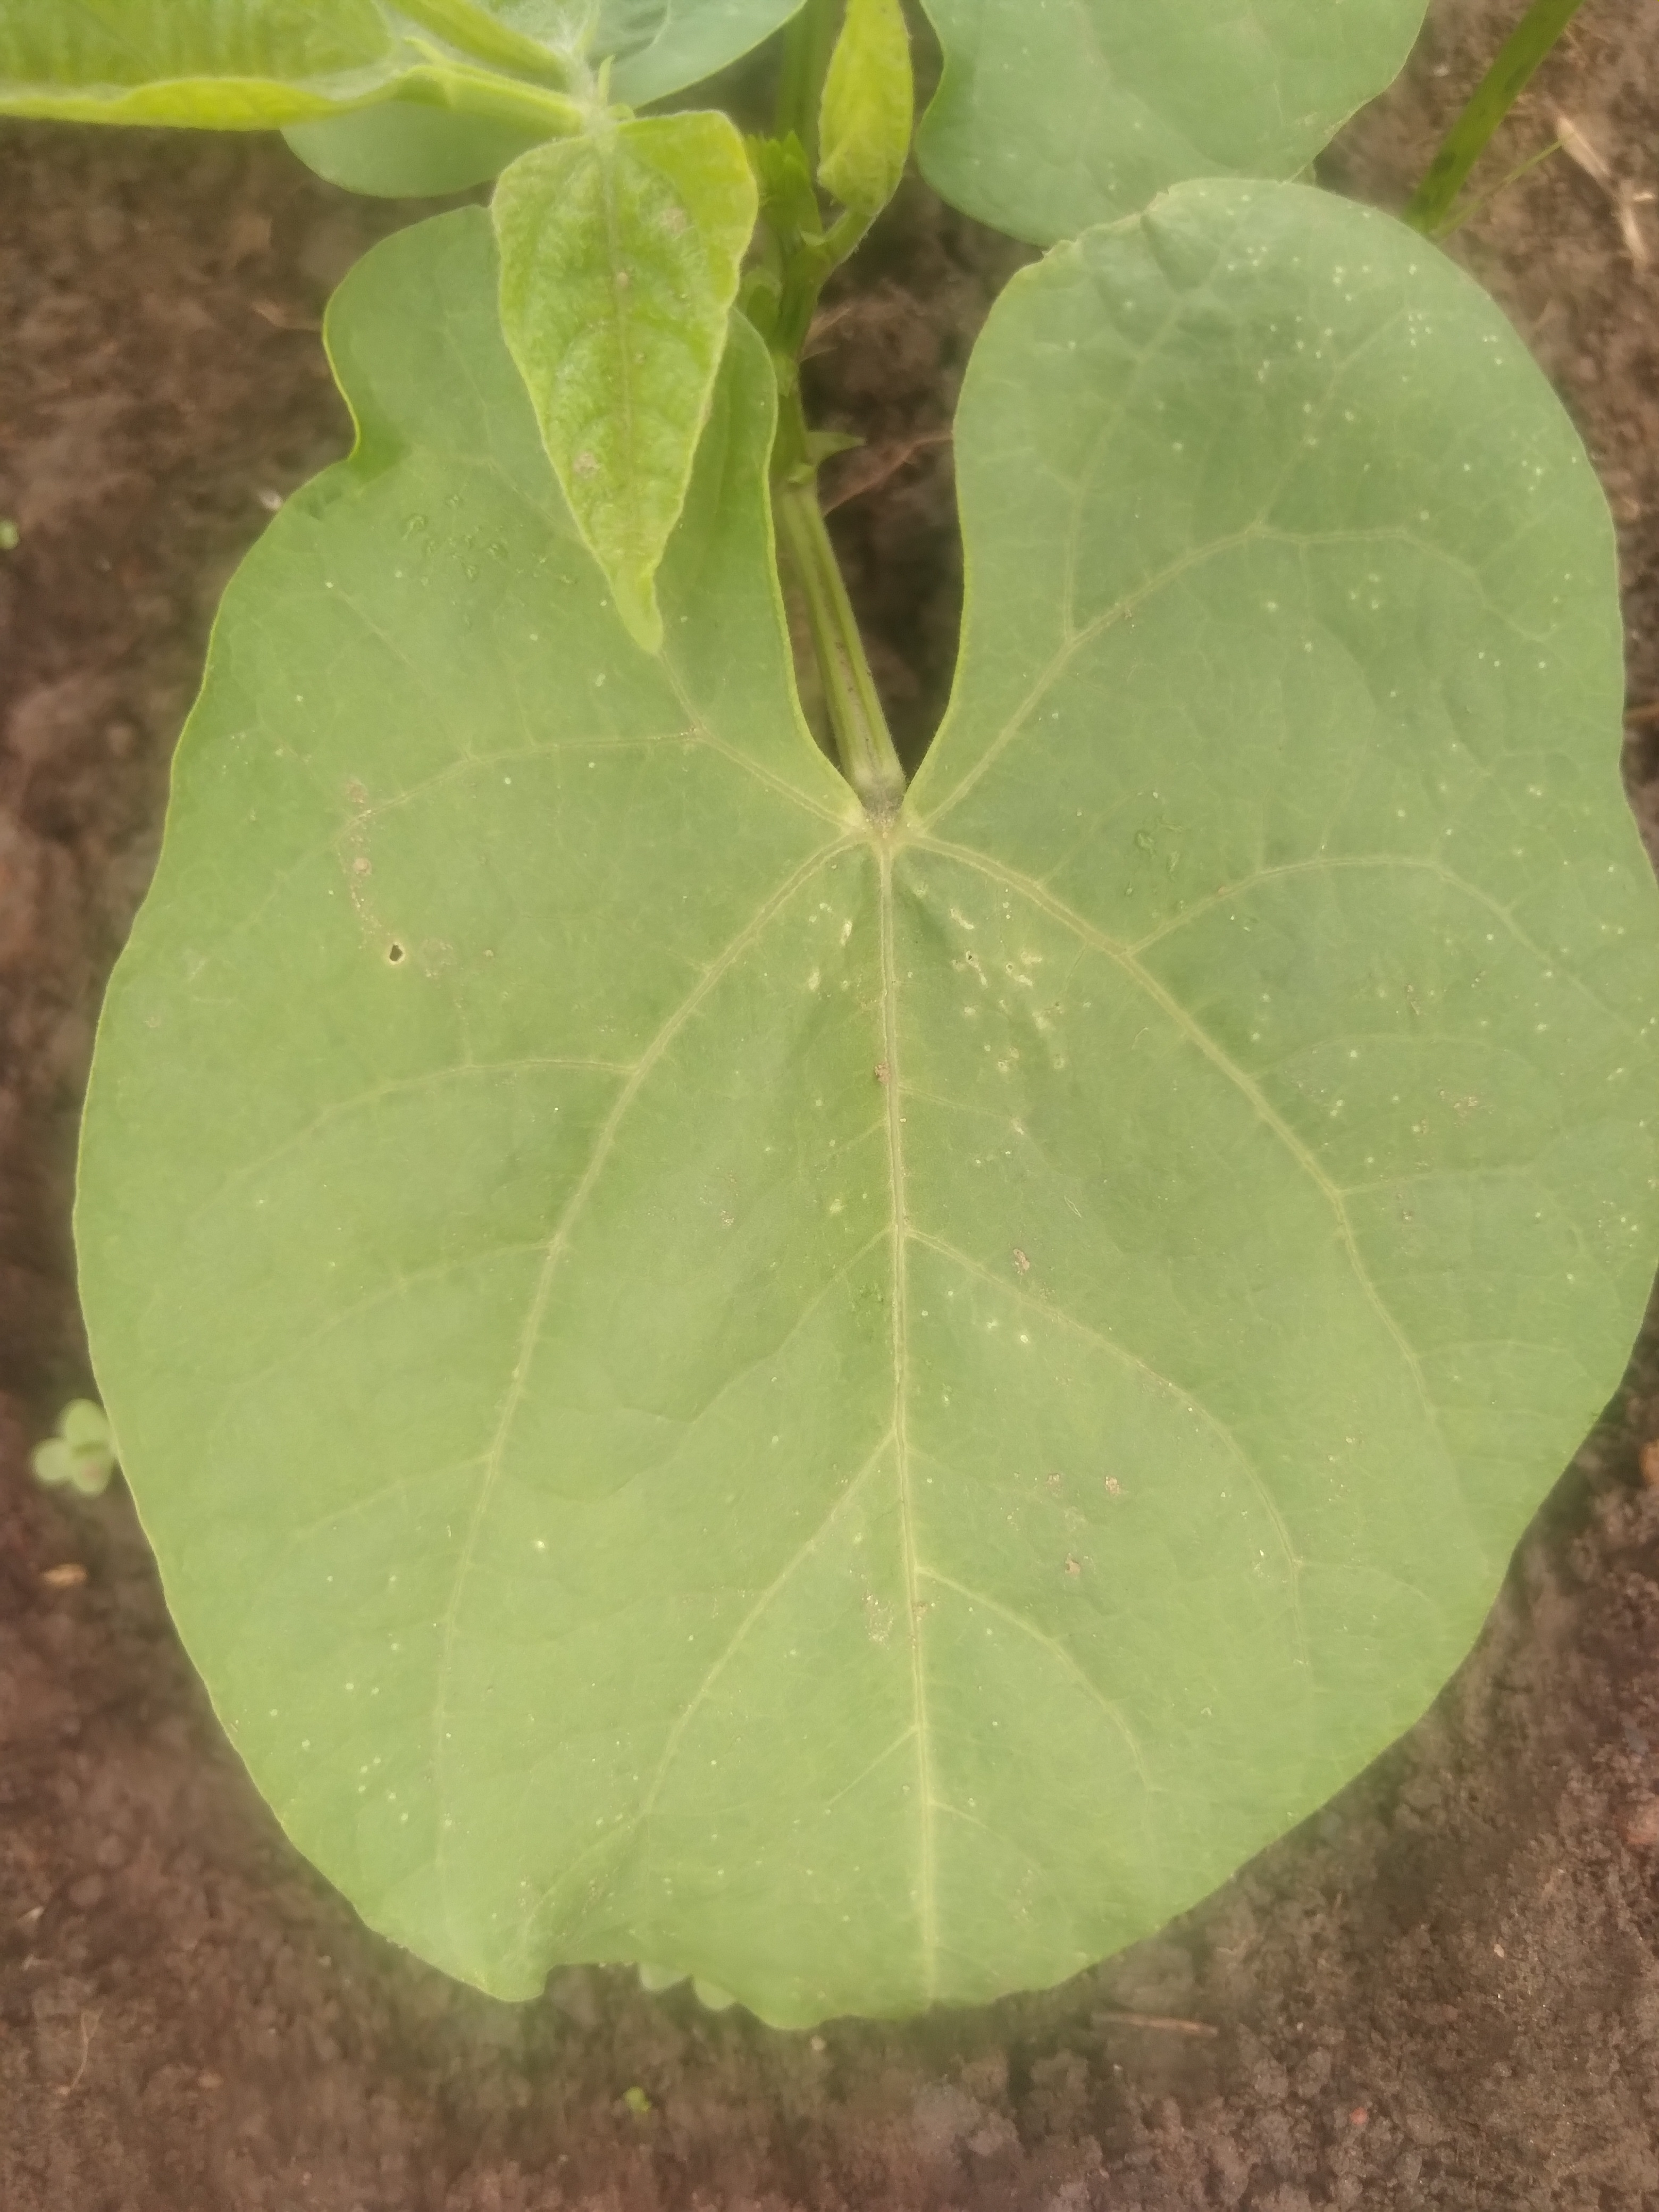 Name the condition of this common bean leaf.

healthy
